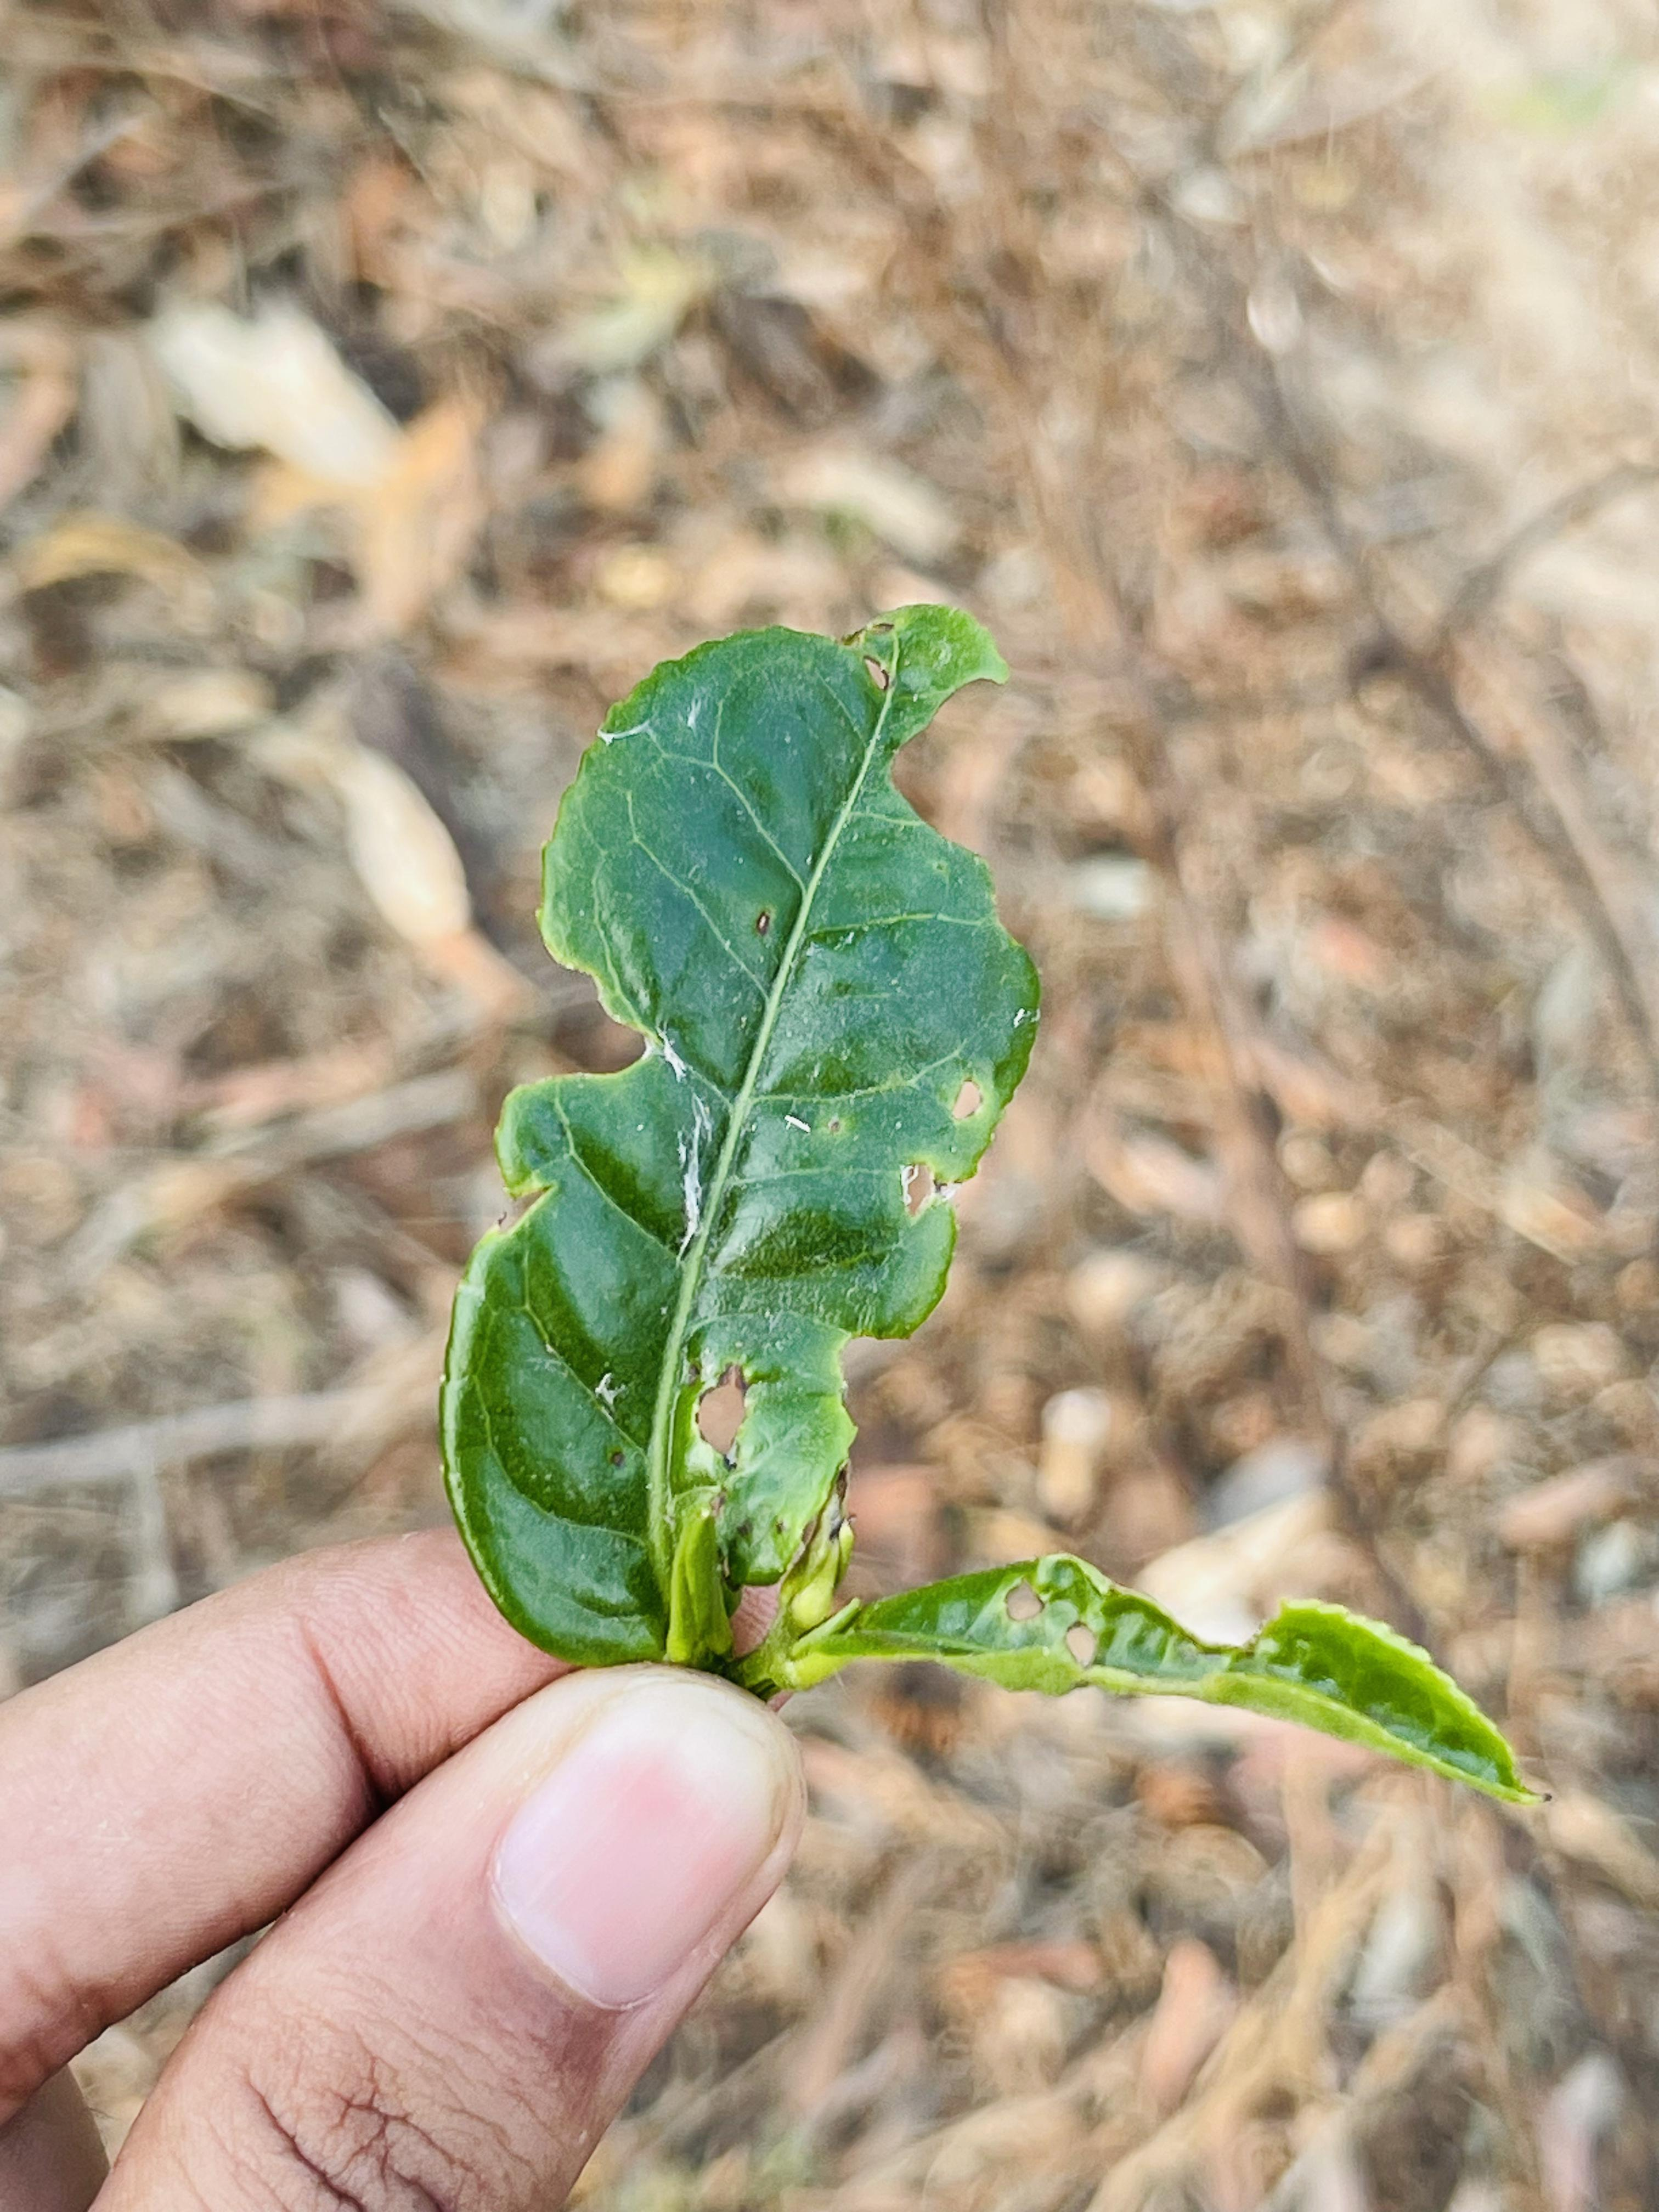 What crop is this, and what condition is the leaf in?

tea, helopeltis
